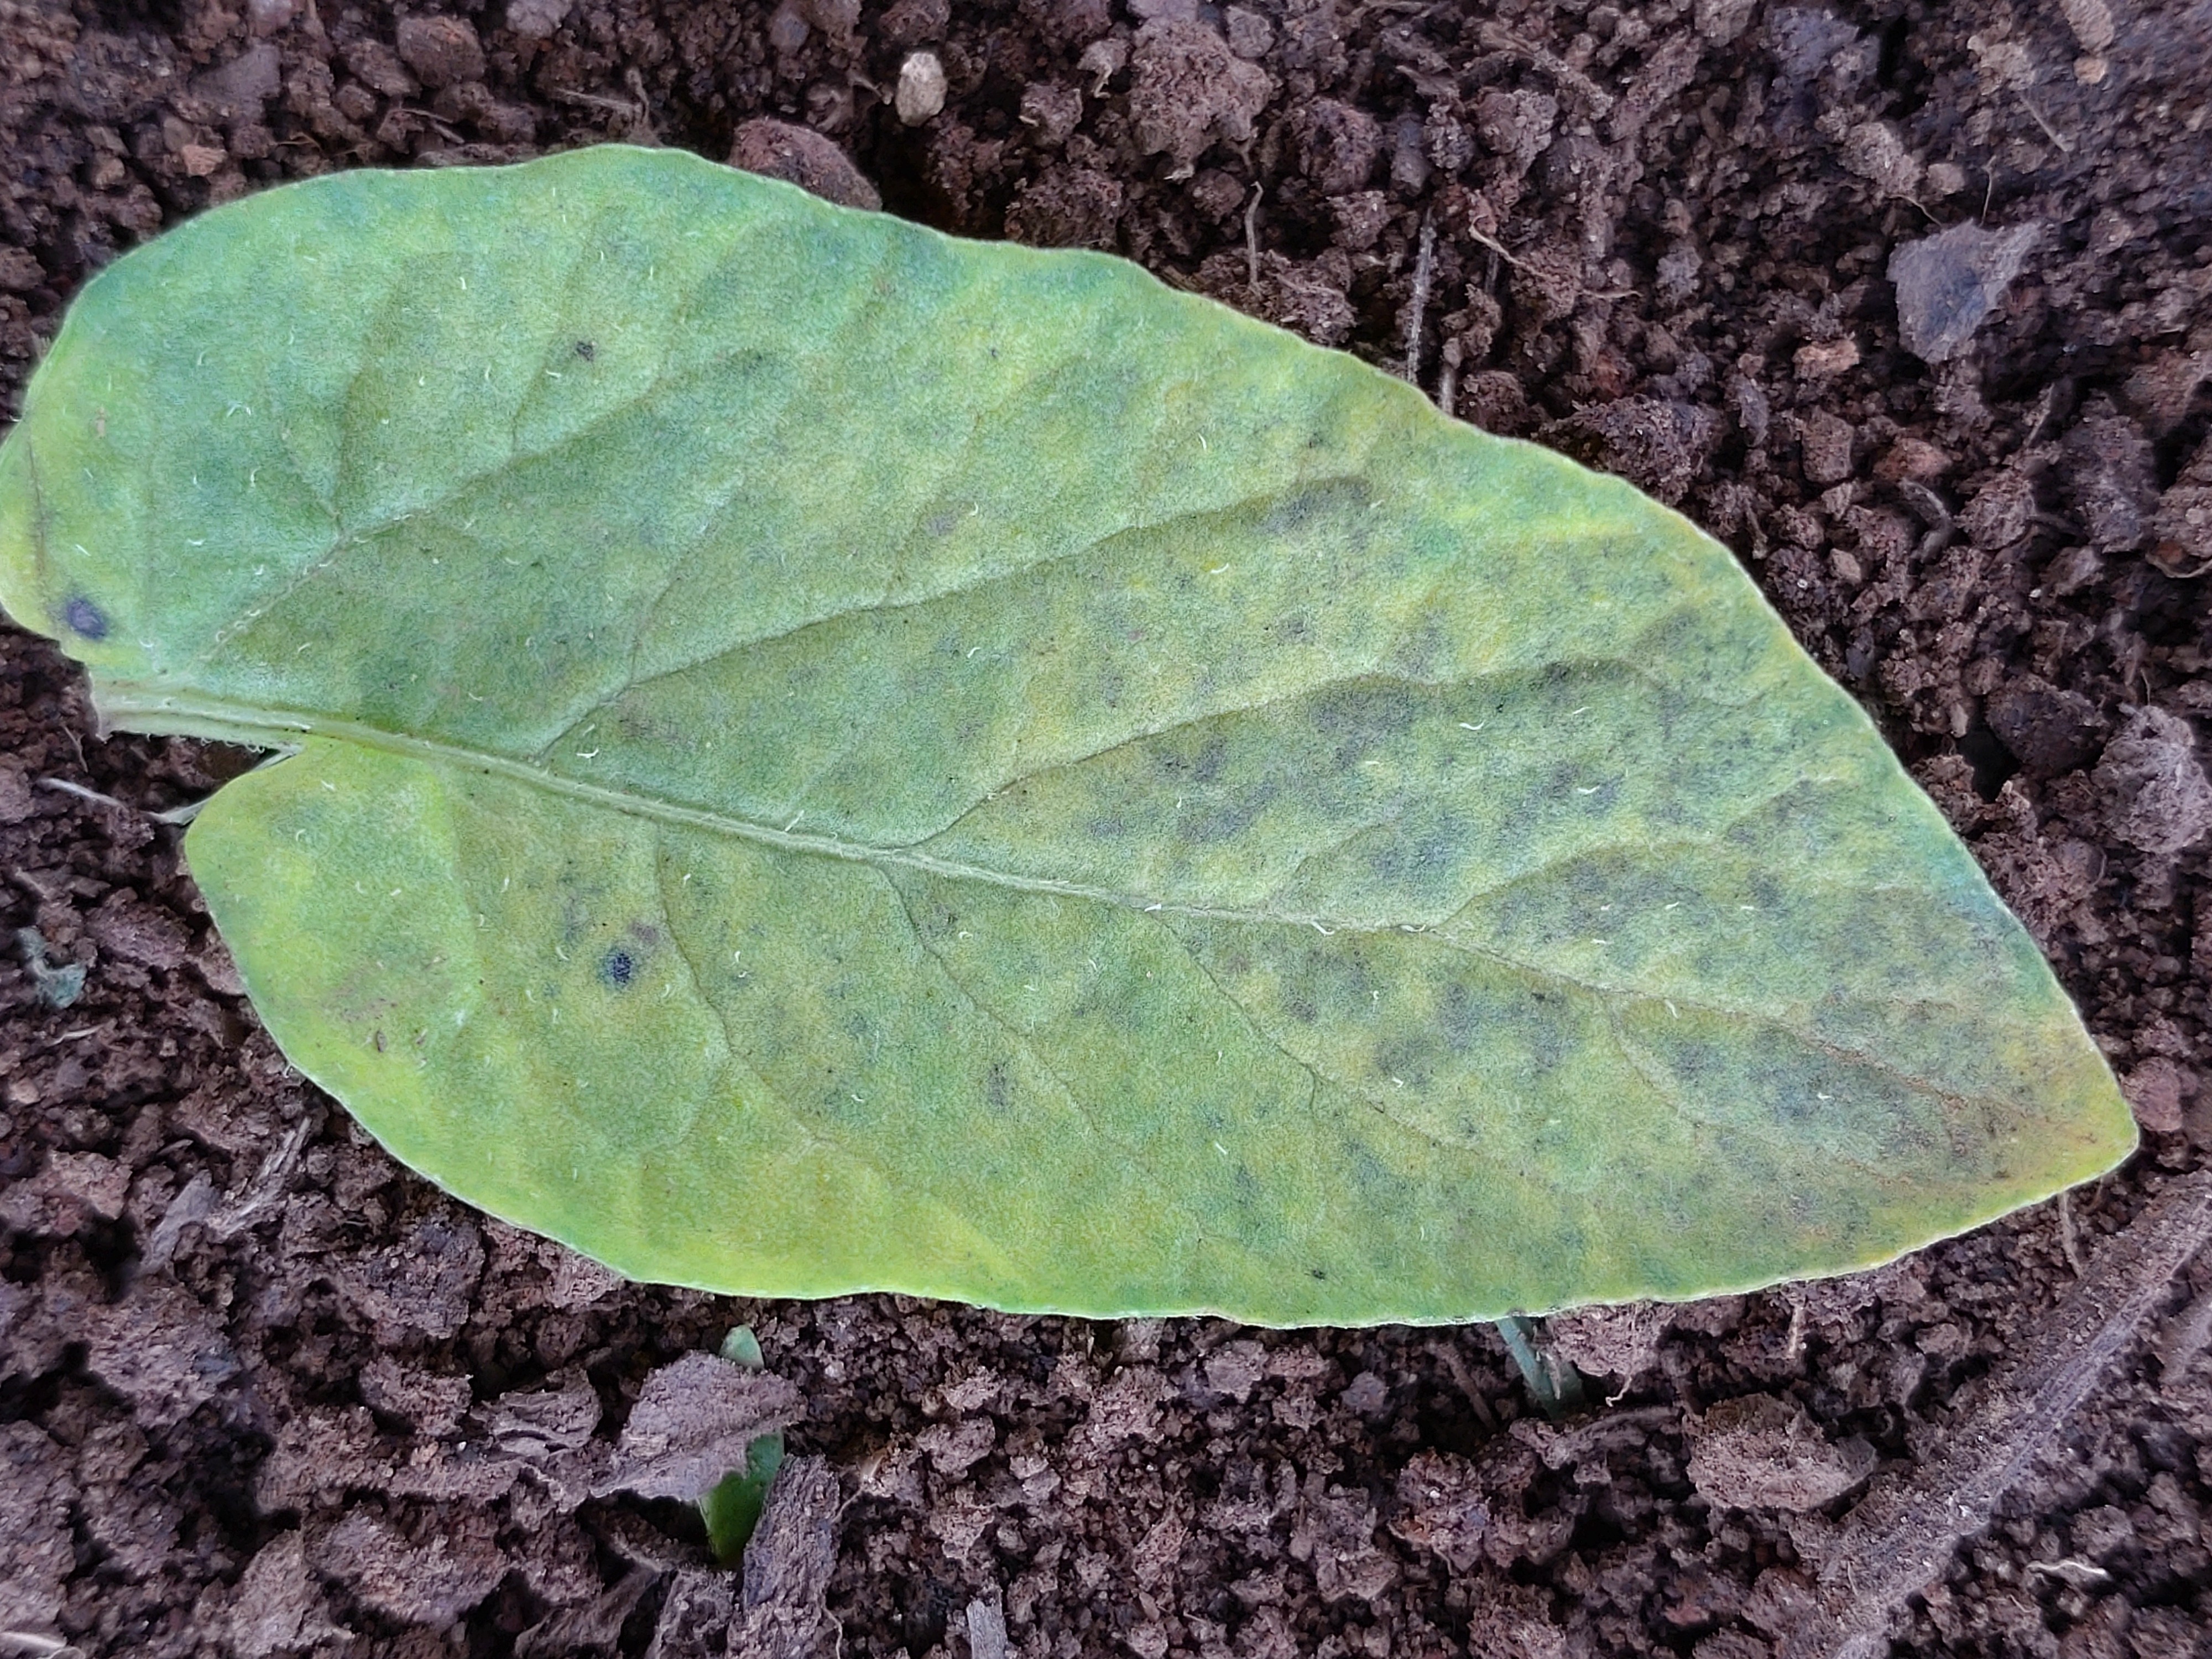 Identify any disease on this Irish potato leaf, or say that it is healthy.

late blight
